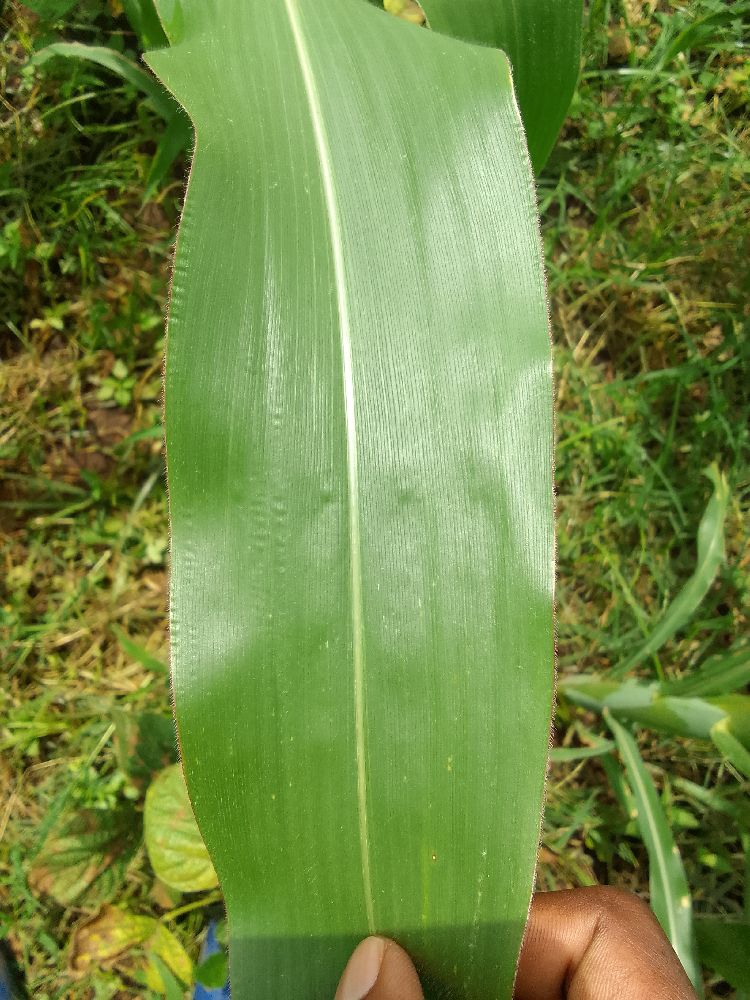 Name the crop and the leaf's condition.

maize, healthy
